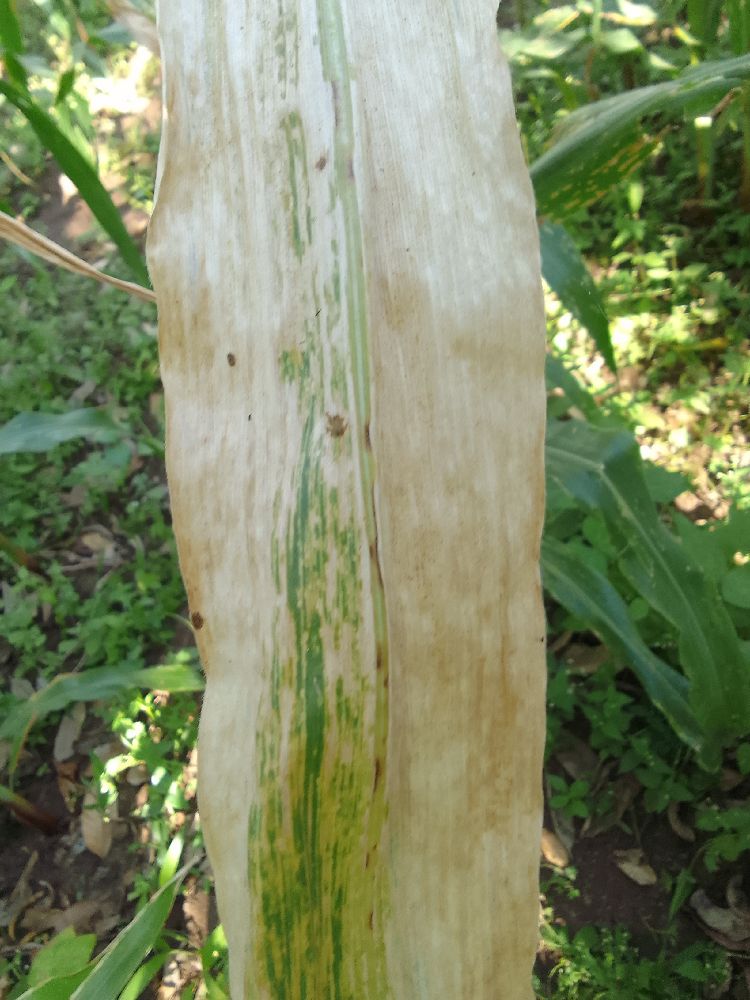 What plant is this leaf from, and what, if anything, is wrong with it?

maize, maize lethal necrosis
